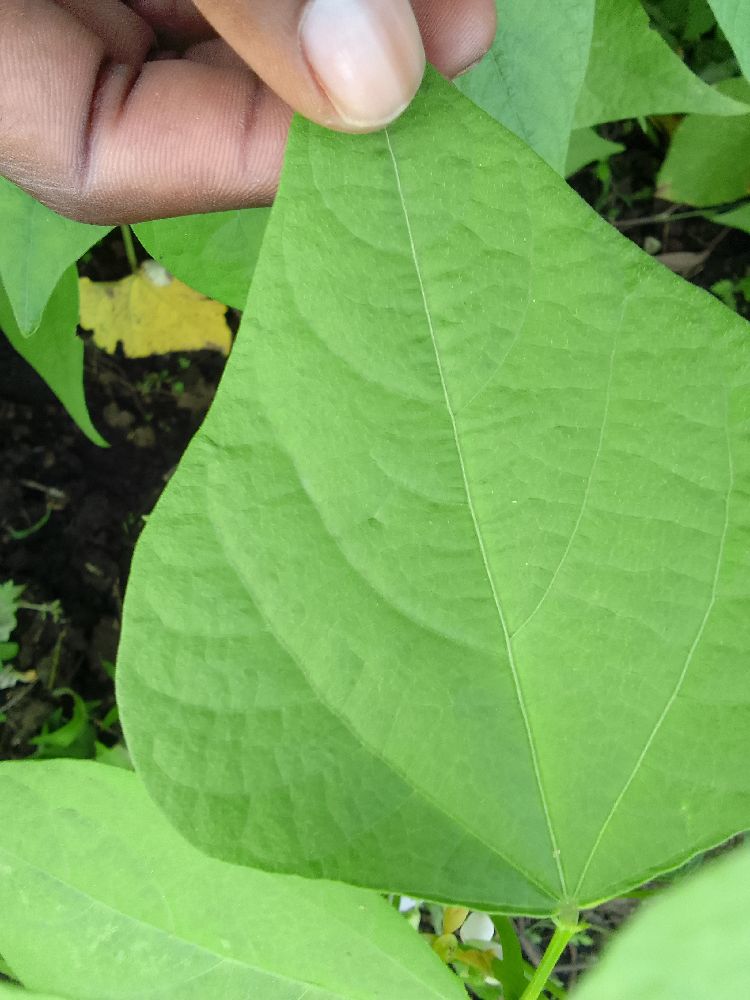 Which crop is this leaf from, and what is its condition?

common bean, healthy
